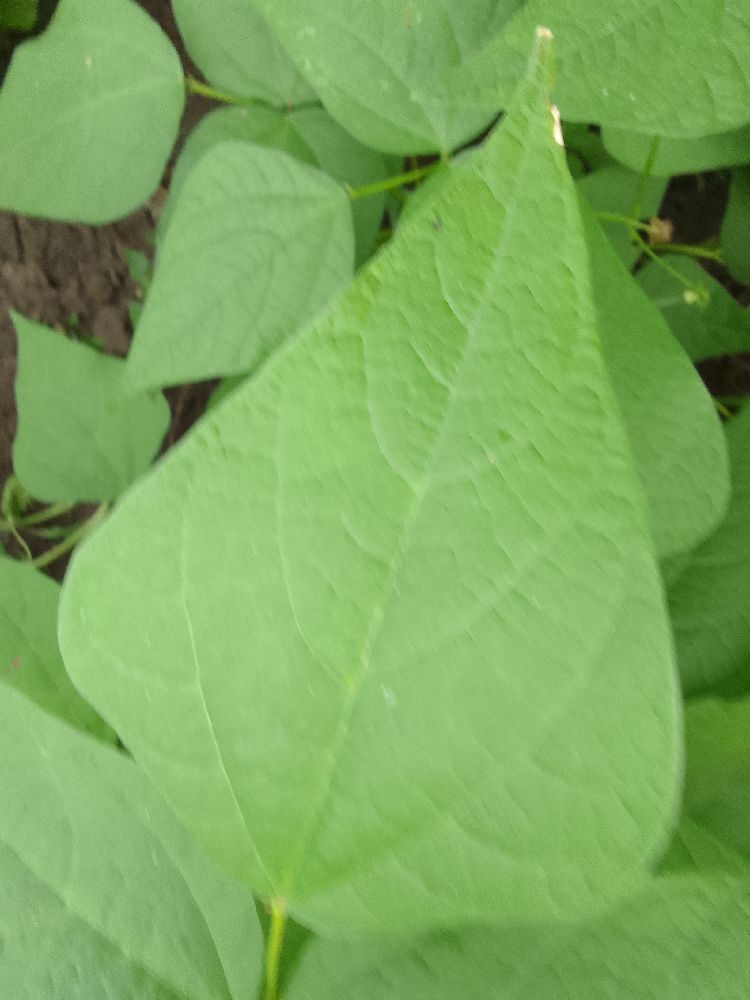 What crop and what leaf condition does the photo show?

common bean, healthy
